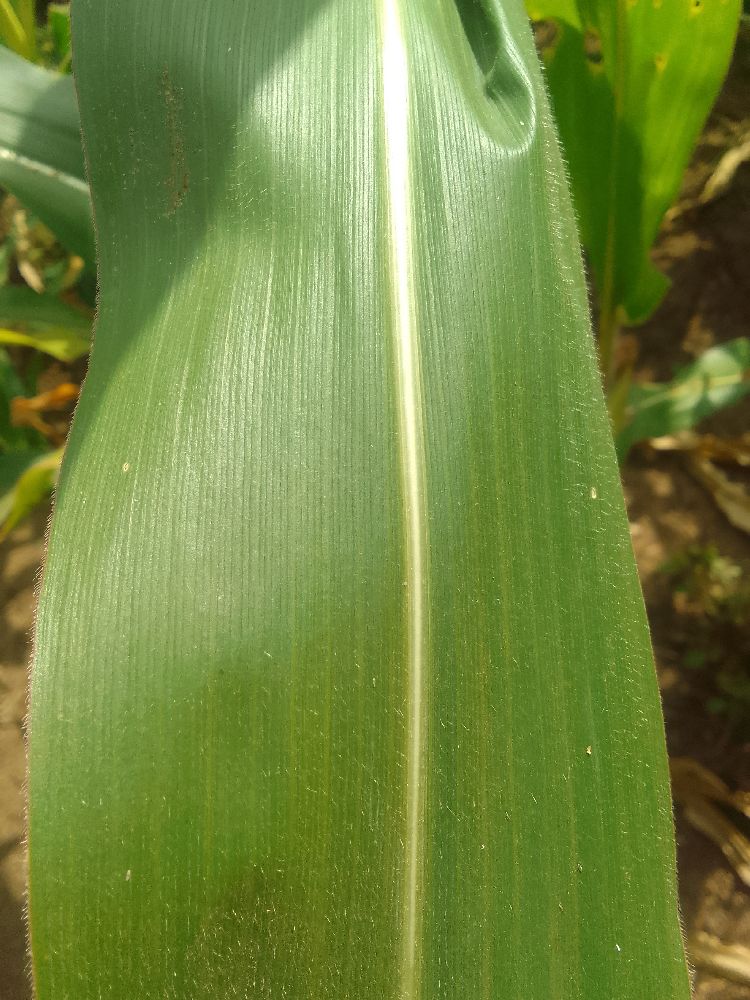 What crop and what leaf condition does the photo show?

maize, healthy
